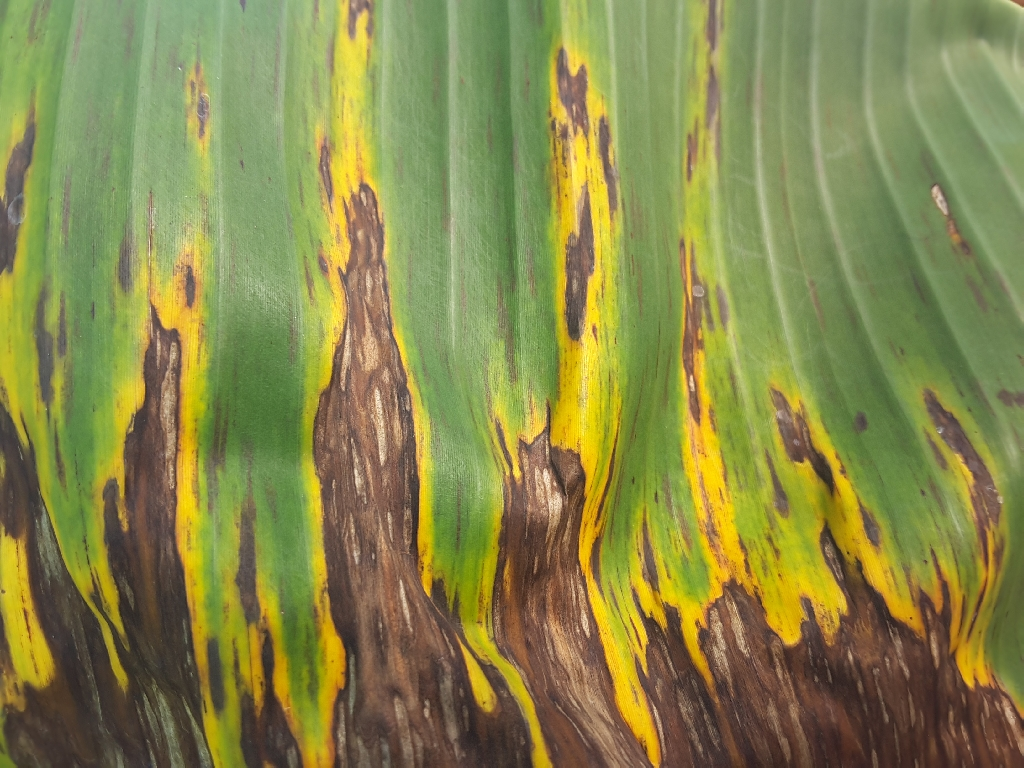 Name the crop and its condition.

banana, black sigatoka
